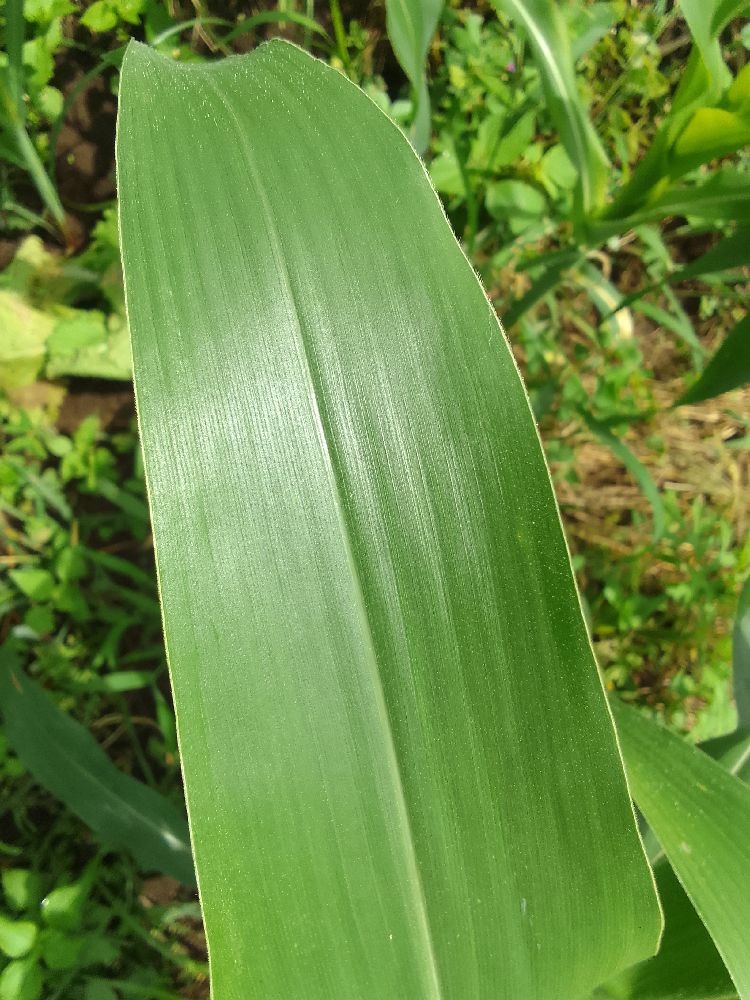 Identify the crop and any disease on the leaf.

maize, healthy
